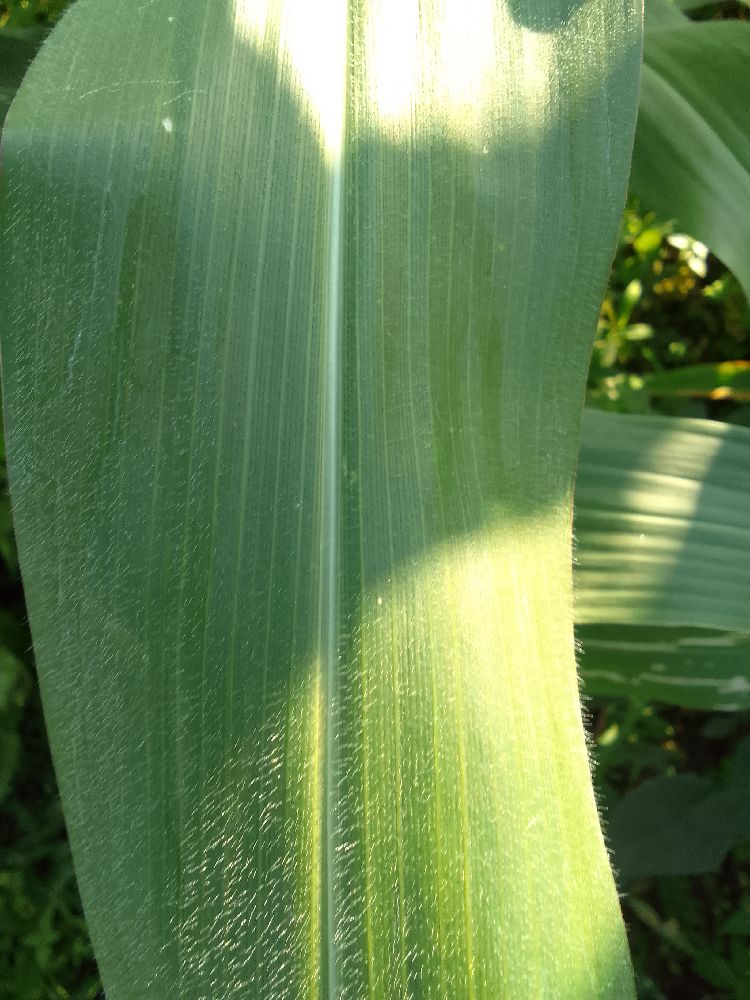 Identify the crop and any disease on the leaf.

maize, healthy
